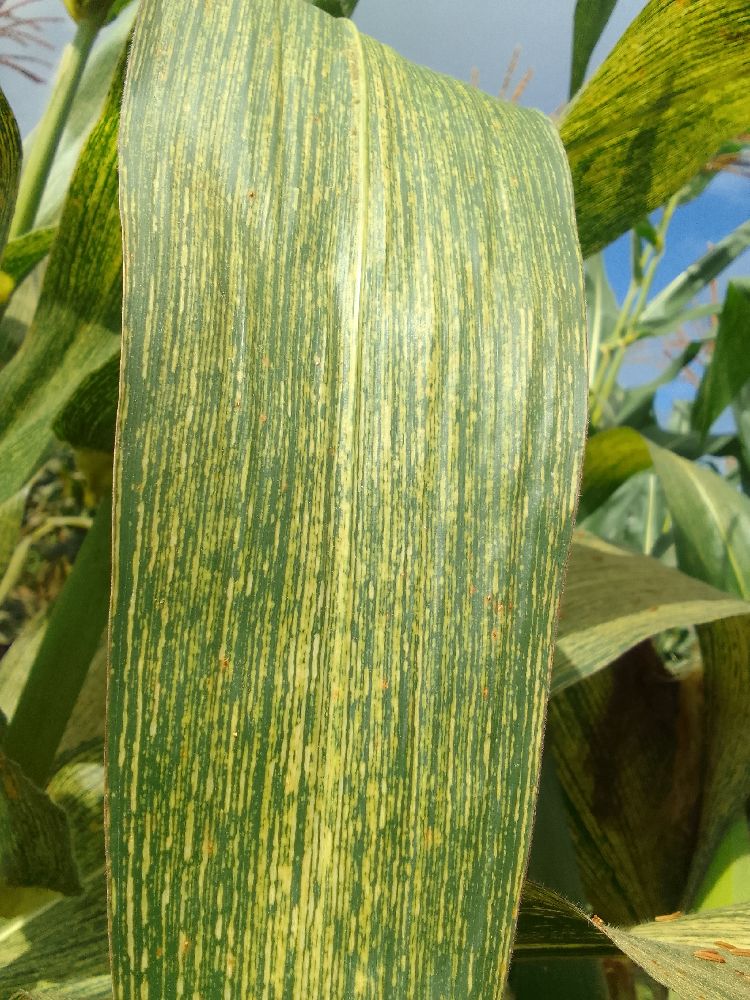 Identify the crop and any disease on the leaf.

maize, maize streak virus
